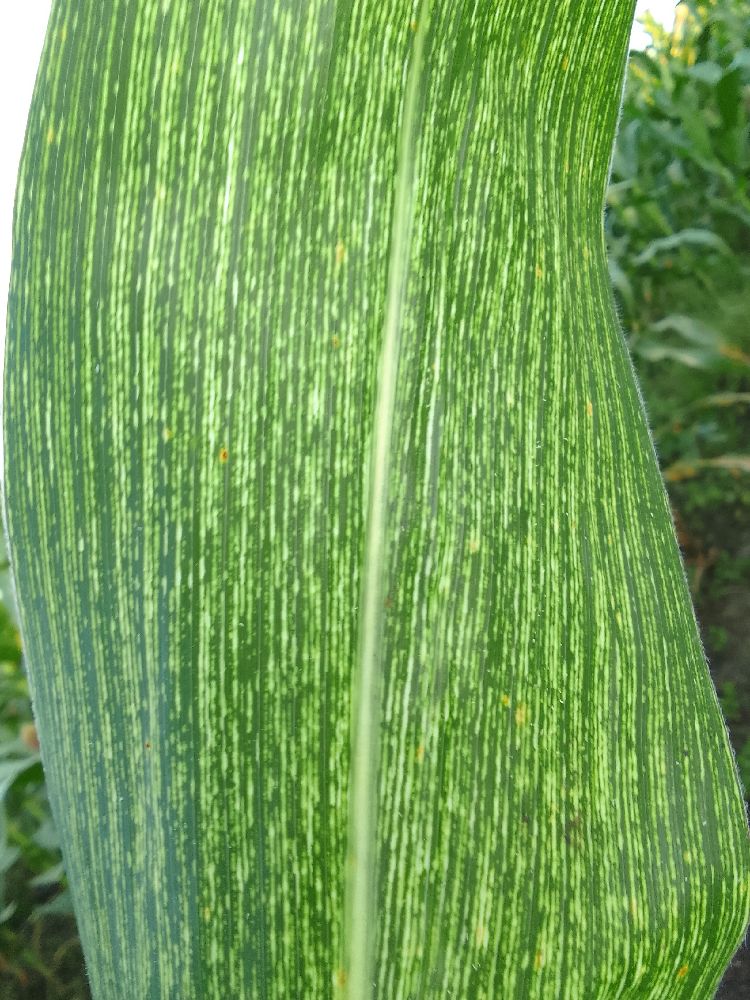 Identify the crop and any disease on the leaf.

maize, maize streak virus
